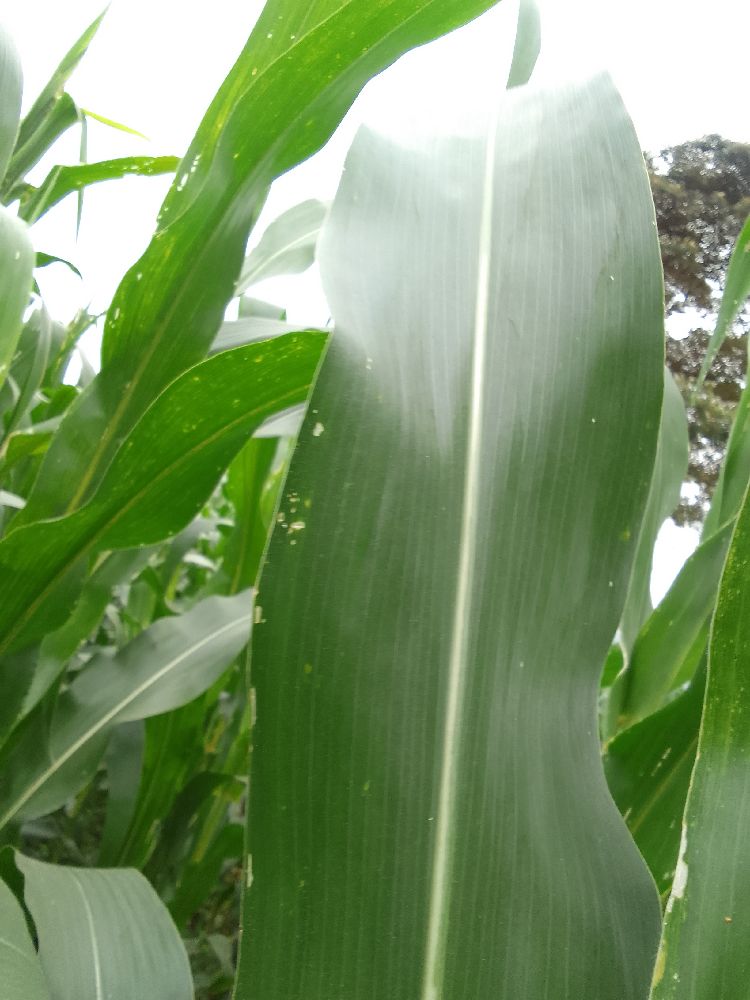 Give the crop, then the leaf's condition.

maize, healthy
